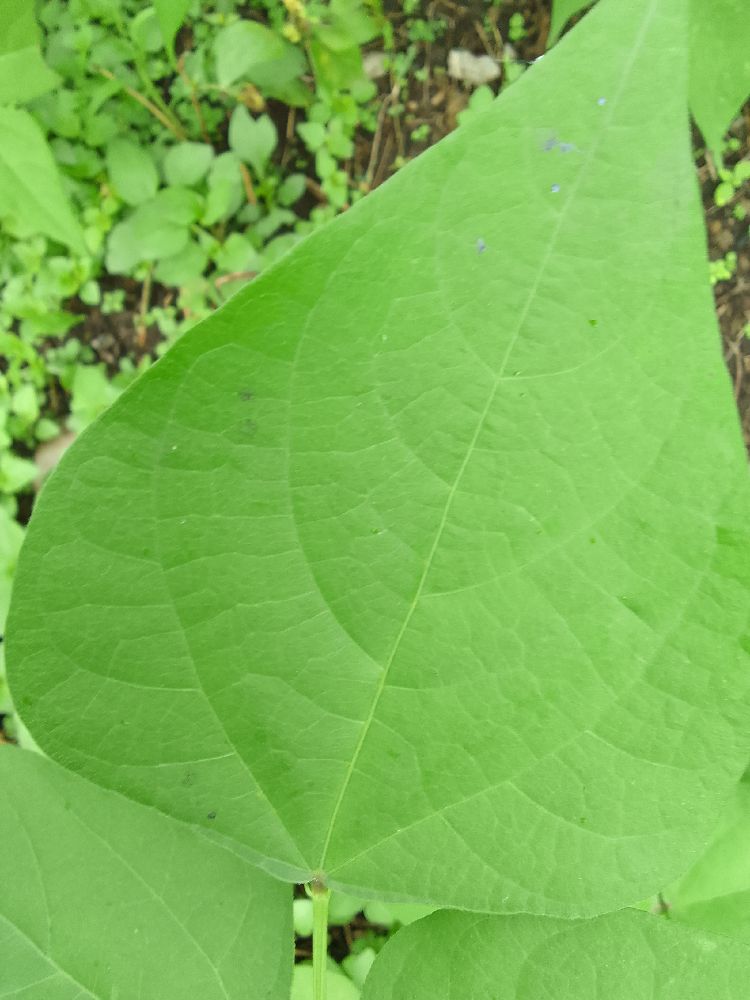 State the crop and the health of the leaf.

common bean, healthy
